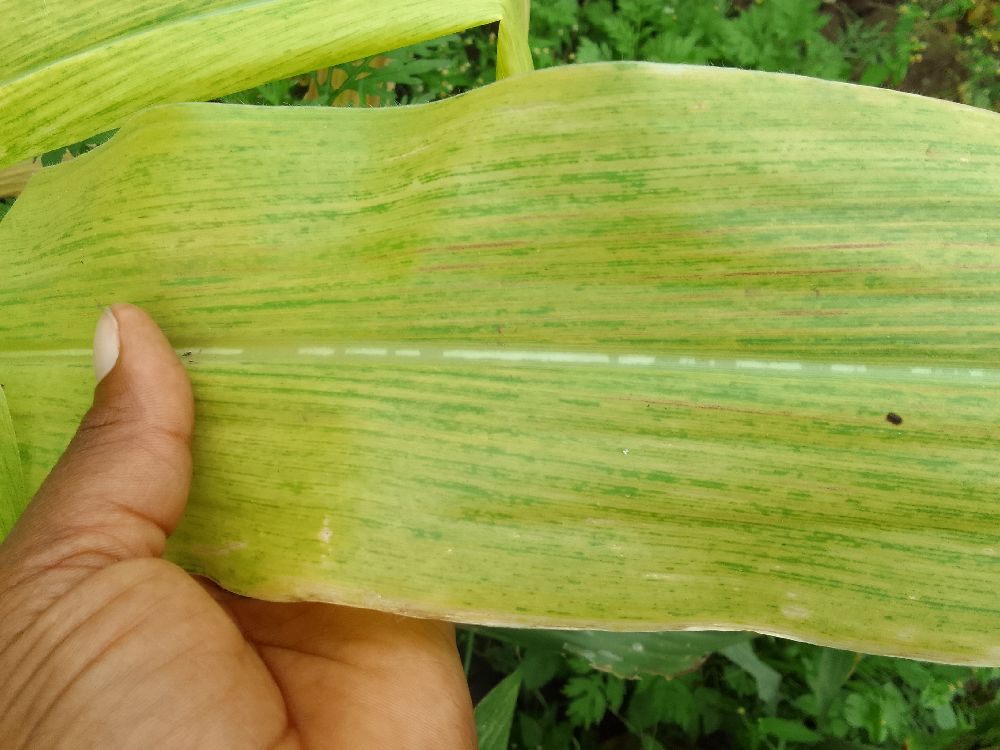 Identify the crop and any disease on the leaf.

maize, maize lethal necrosis
